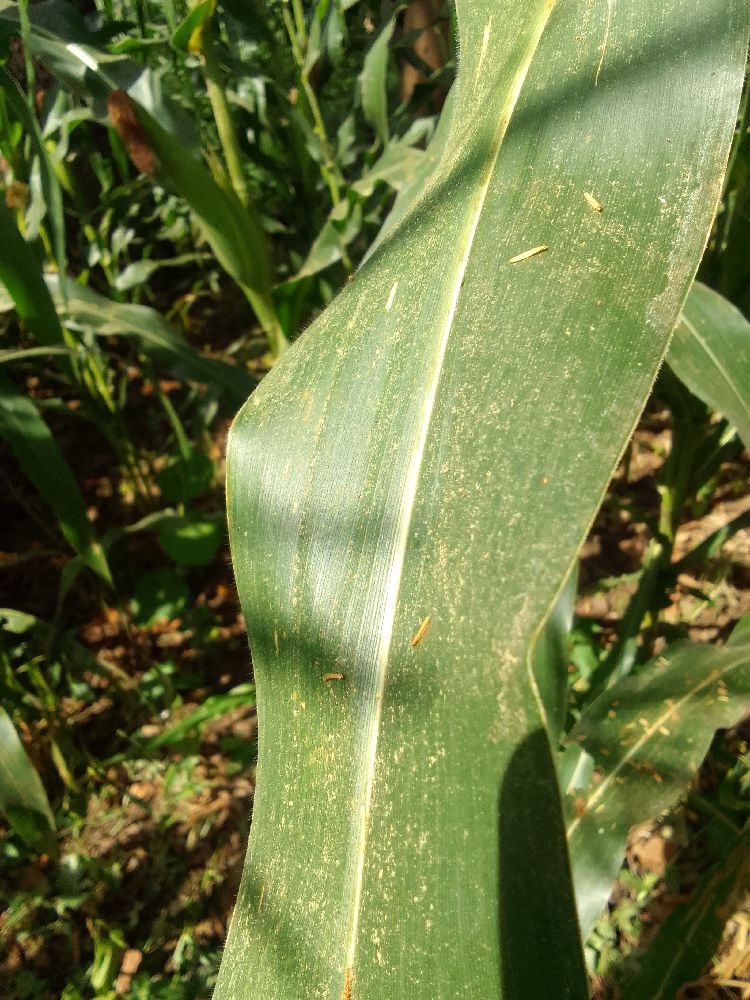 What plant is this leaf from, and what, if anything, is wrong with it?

maize, healthy
